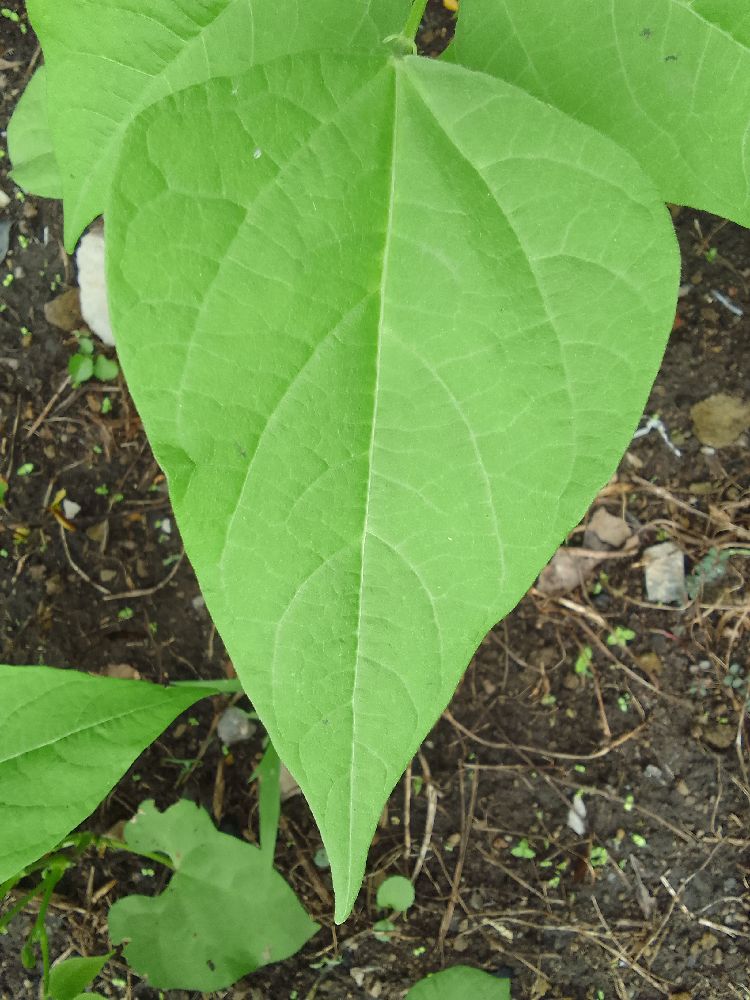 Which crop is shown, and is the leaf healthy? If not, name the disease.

common bean, healthy
